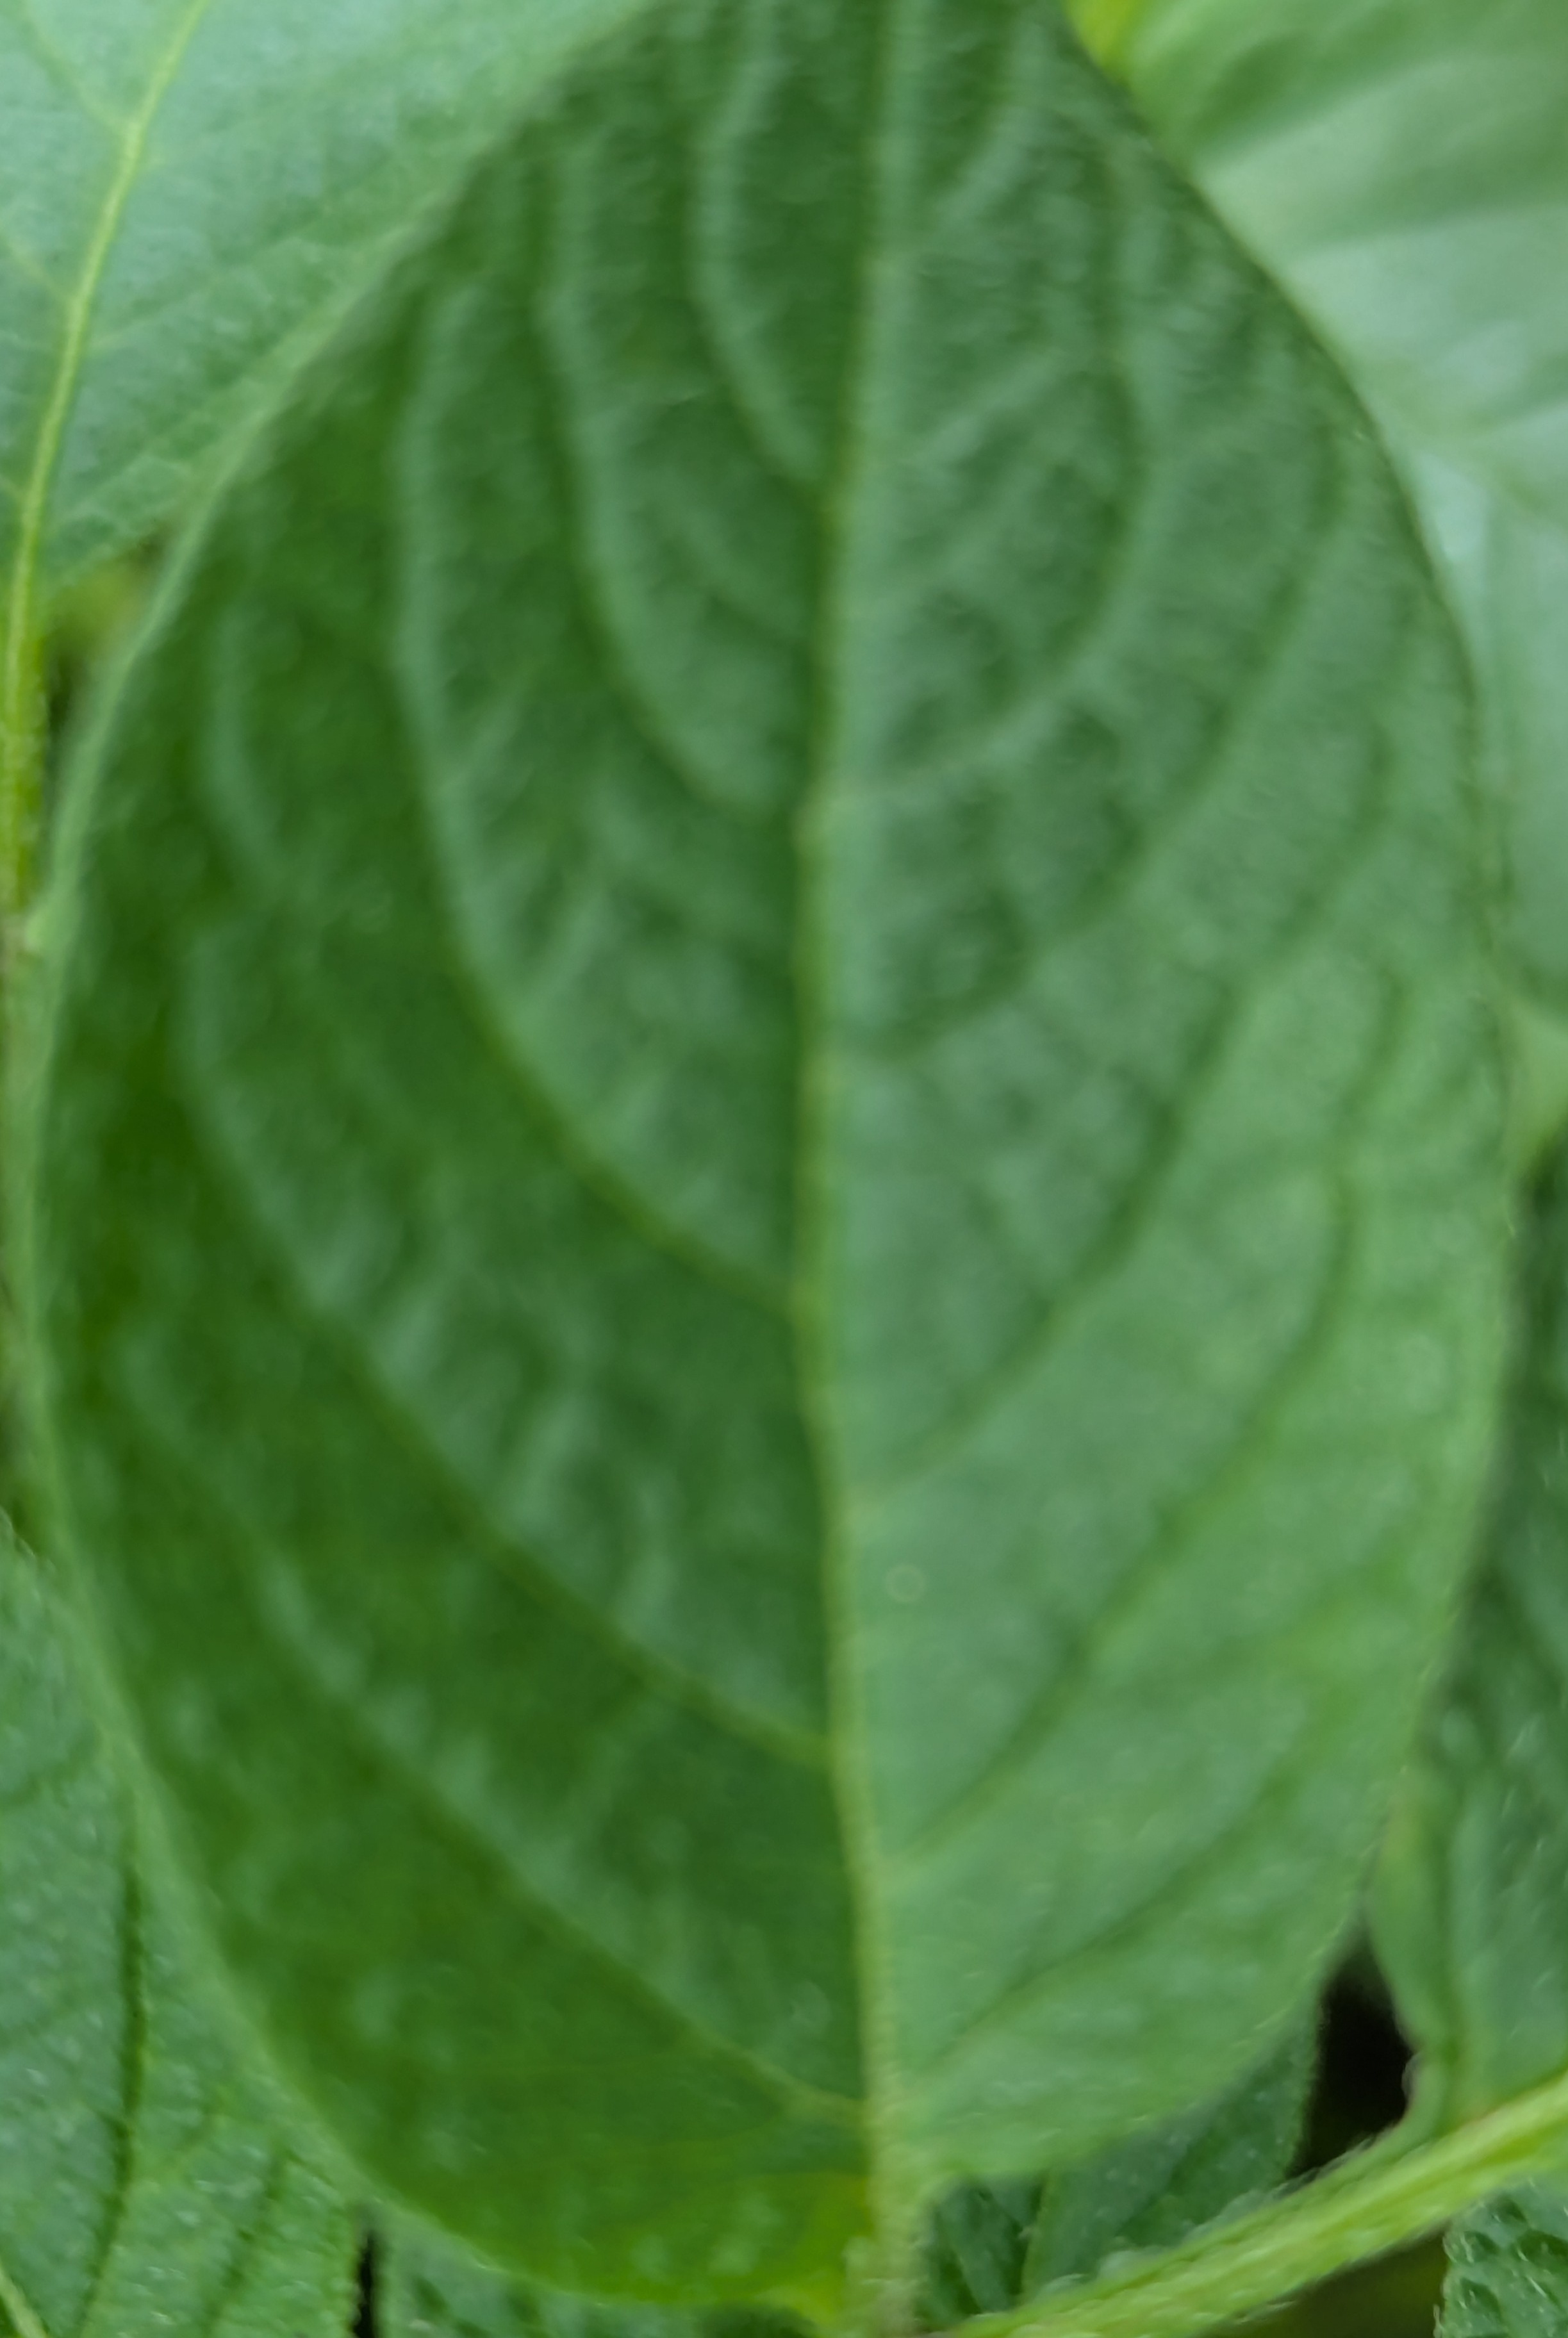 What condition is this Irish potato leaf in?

healthy
